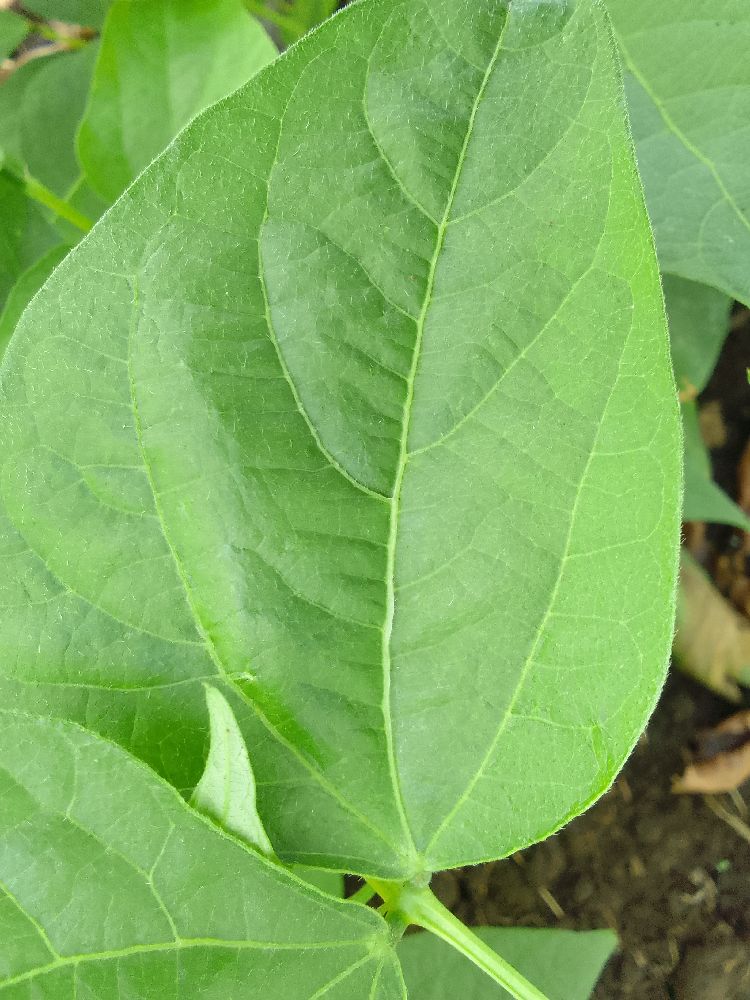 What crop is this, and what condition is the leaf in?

common bean, healthy
